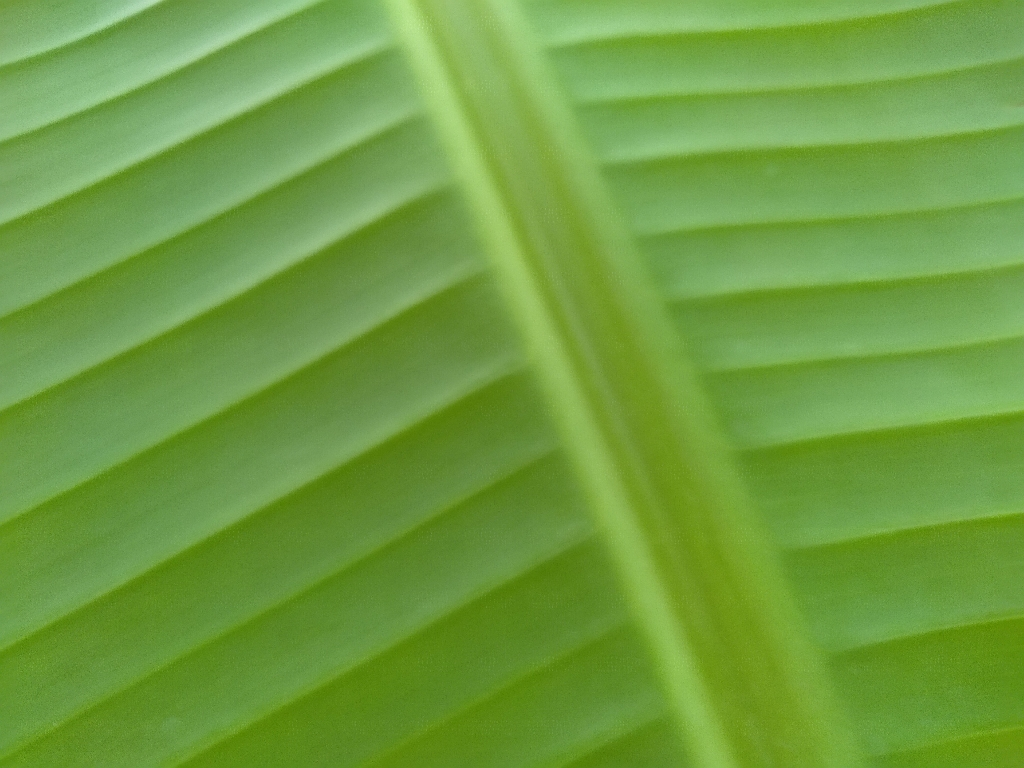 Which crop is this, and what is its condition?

banana, healthy
